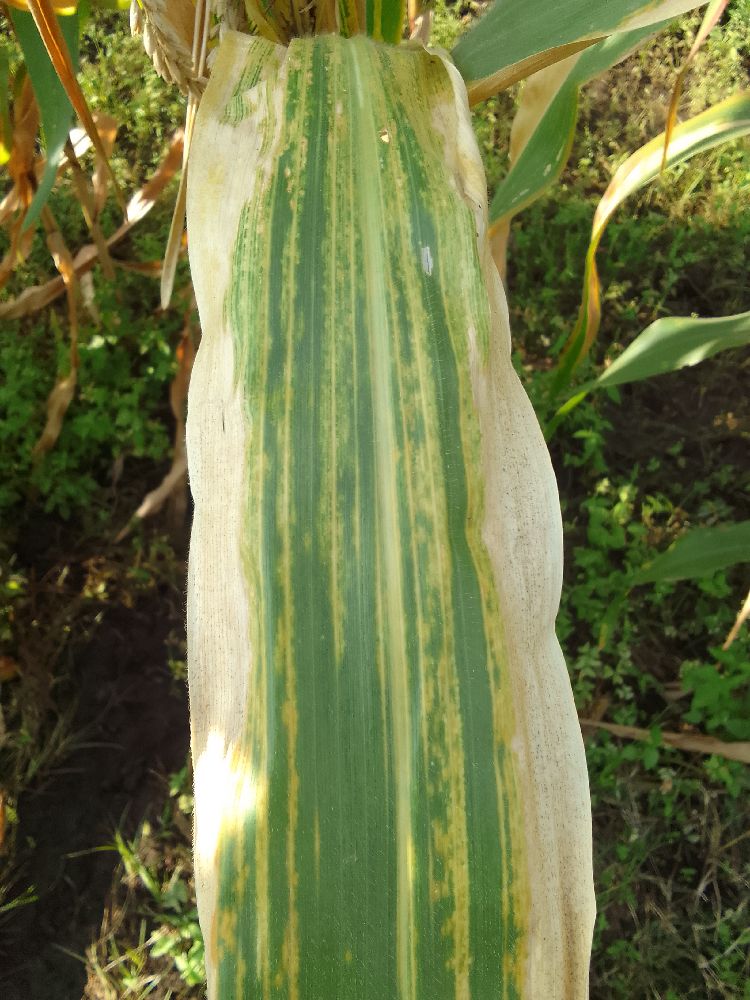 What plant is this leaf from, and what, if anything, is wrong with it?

maize, maize lethal necrosis
